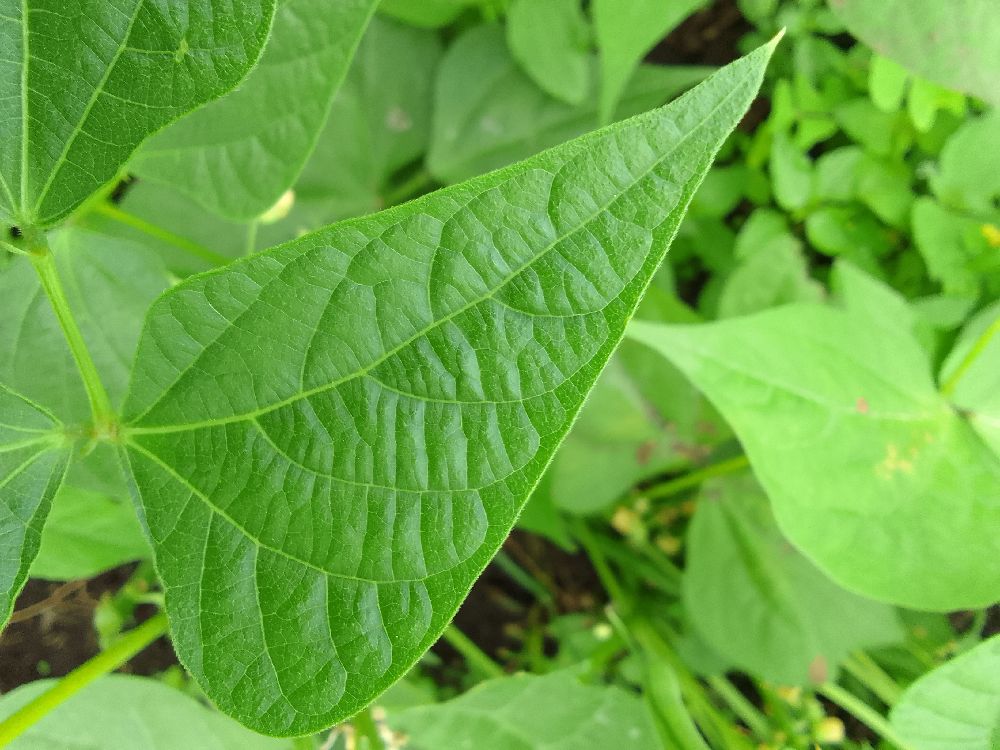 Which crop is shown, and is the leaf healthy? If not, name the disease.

common bean, healthy
